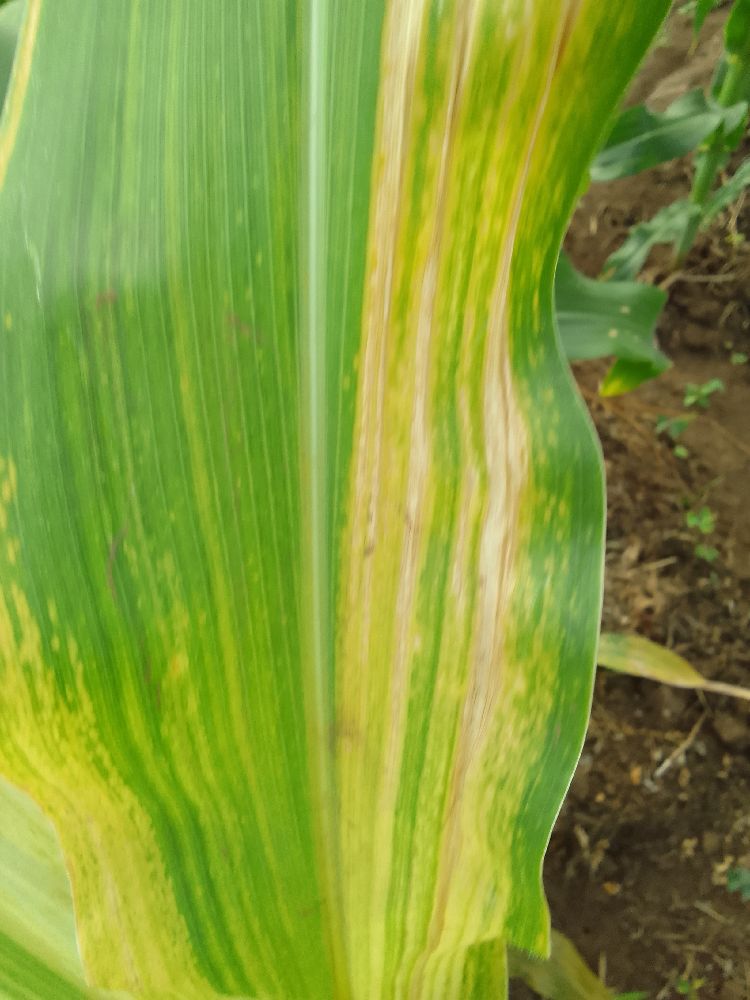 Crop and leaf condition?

maize, maize lethal necrosis
